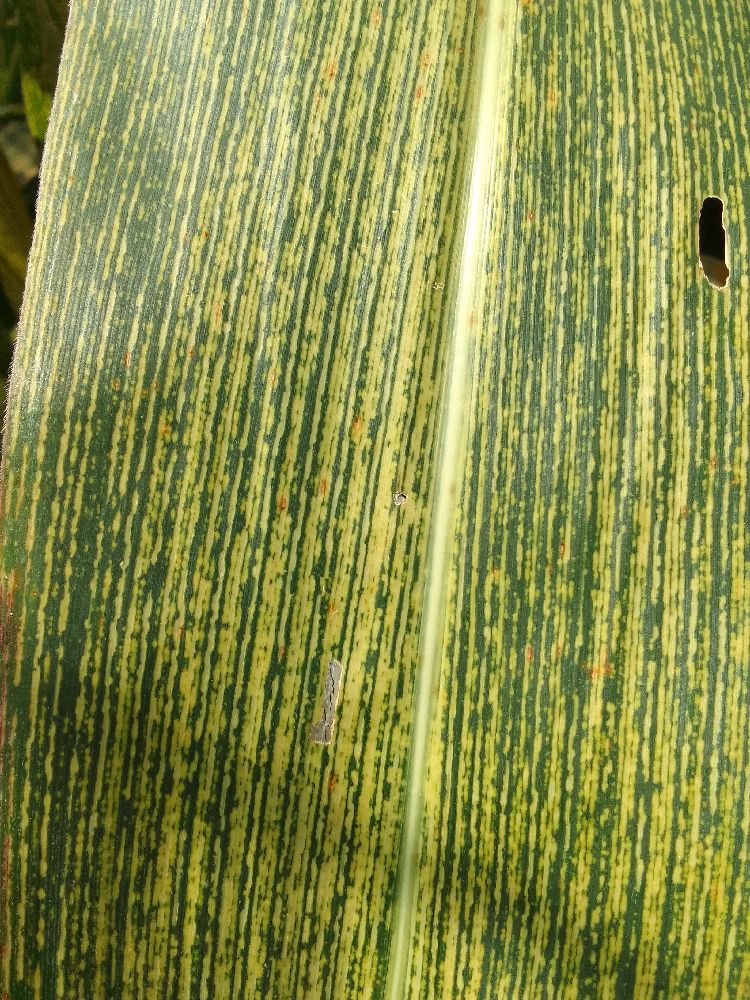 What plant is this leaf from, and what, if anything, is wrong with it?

maize, maize streak virus
